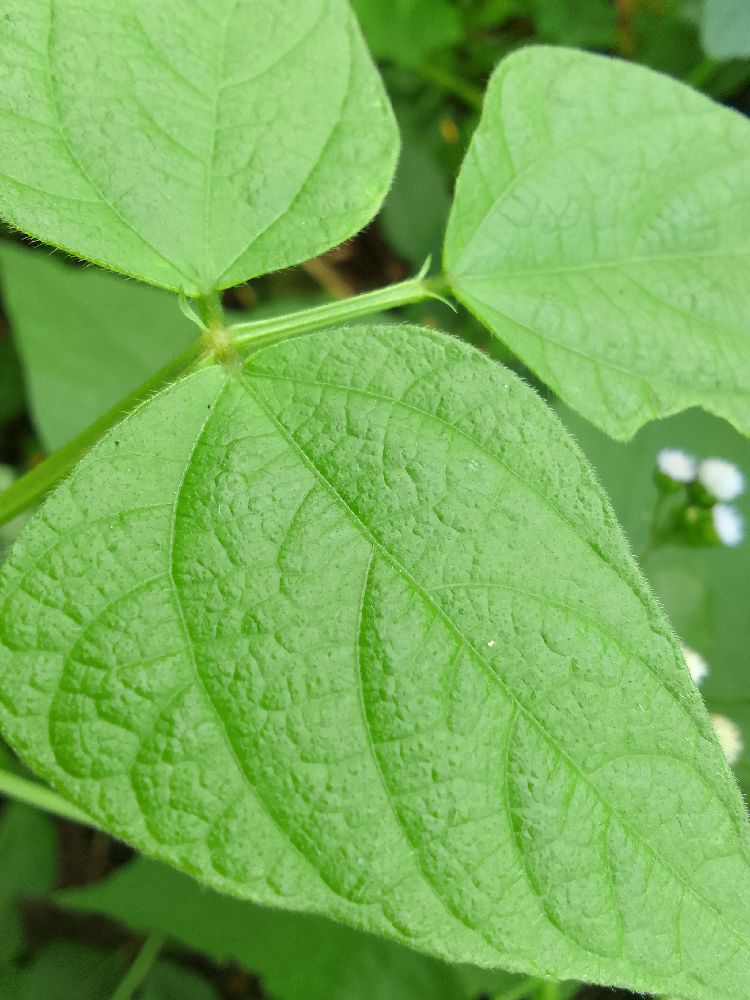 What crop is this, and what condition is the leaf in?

common bean, healthy
